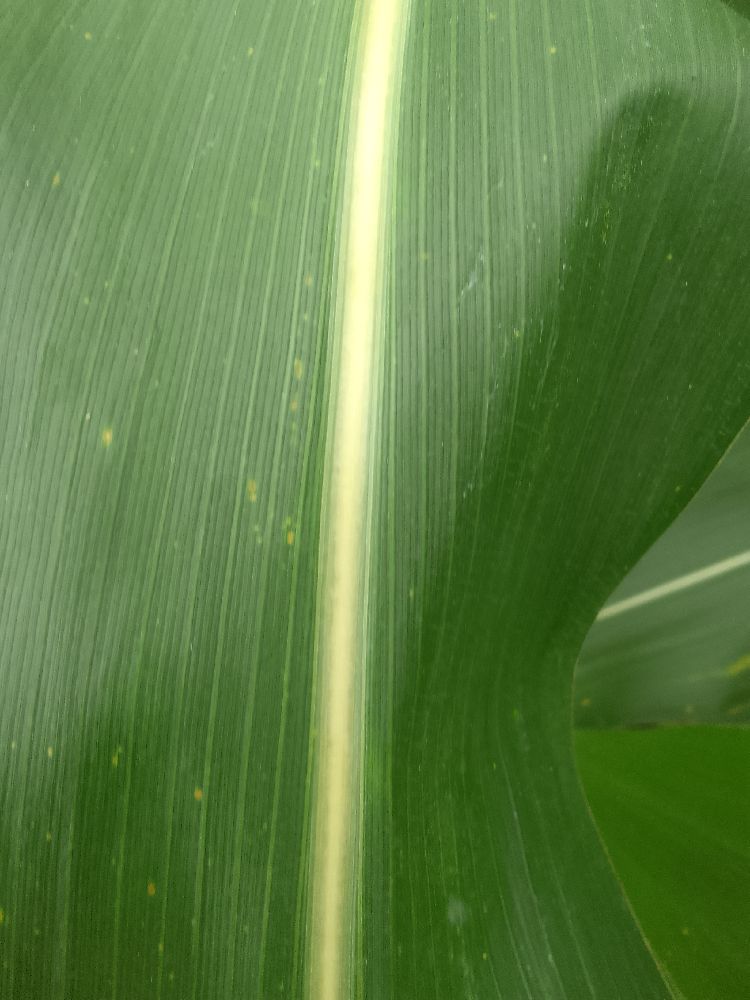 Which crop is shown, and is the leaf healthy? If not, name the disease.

maize, healthy
